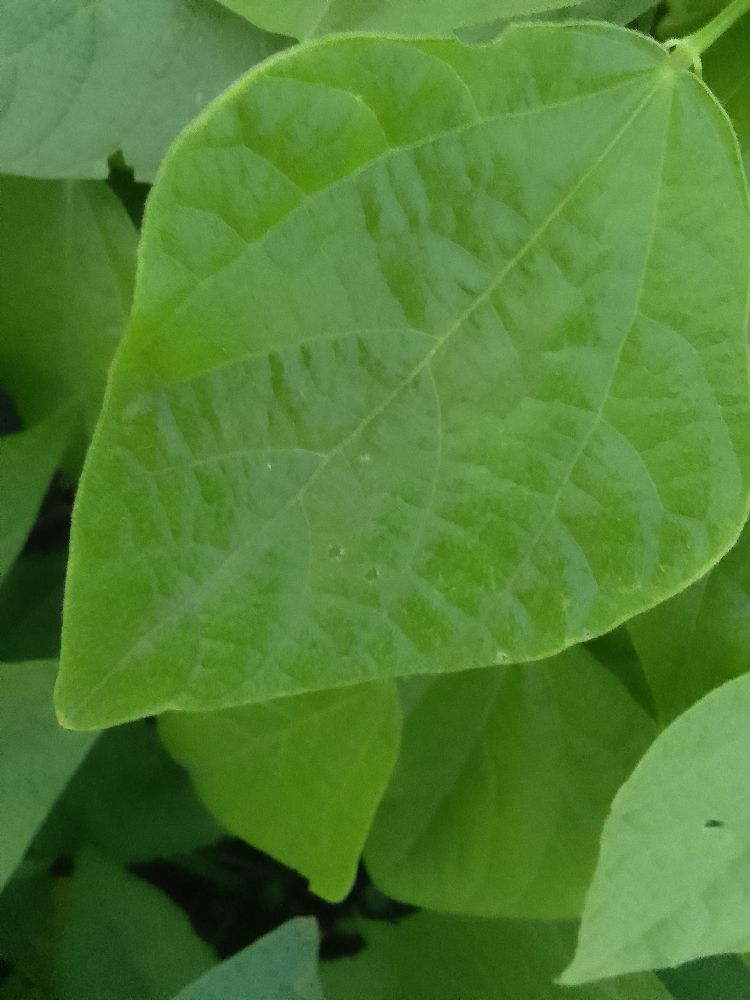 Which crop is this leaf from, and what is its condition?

common bean, healthy
